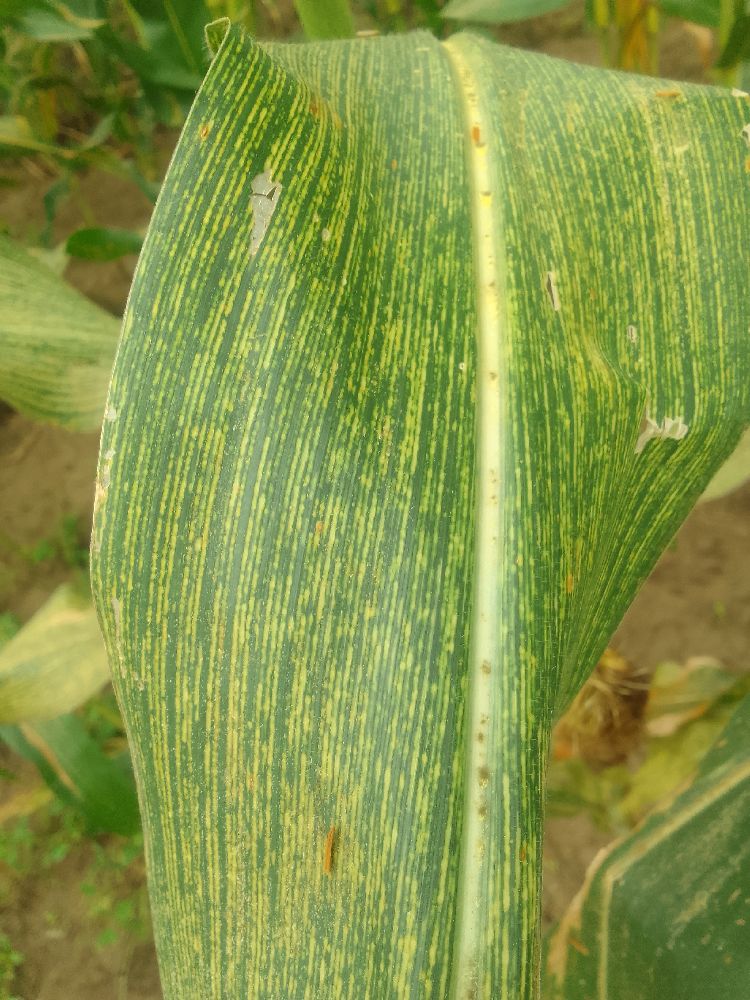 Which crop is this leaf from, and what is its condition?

maize, maize streak virus
